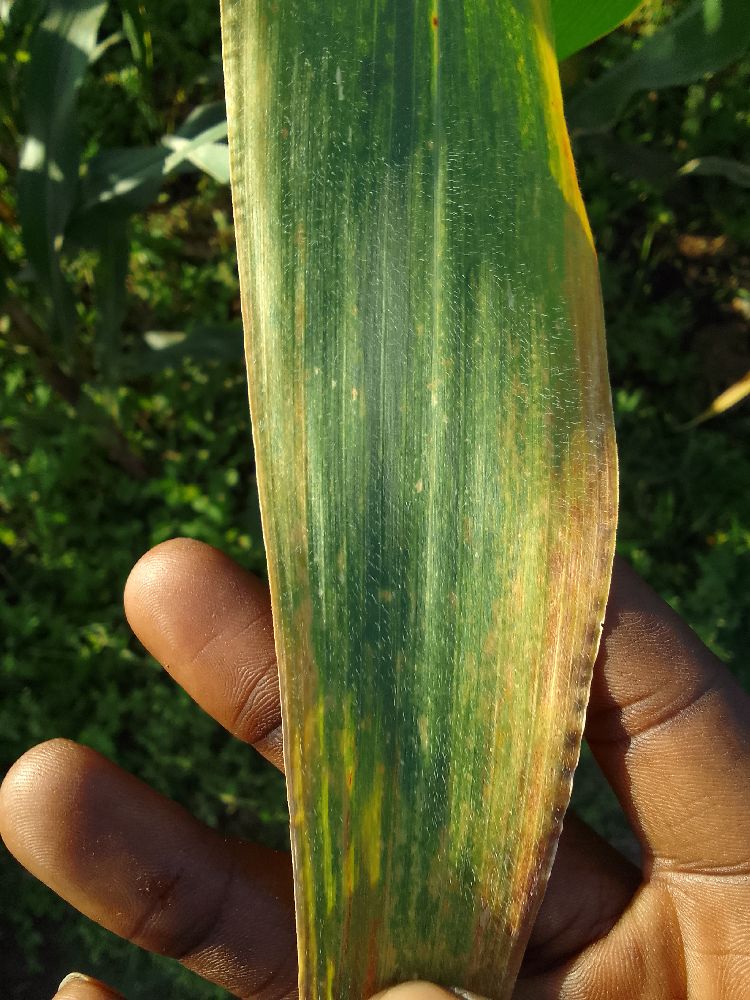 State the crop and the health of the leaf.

maize, maize lethal necrosis
